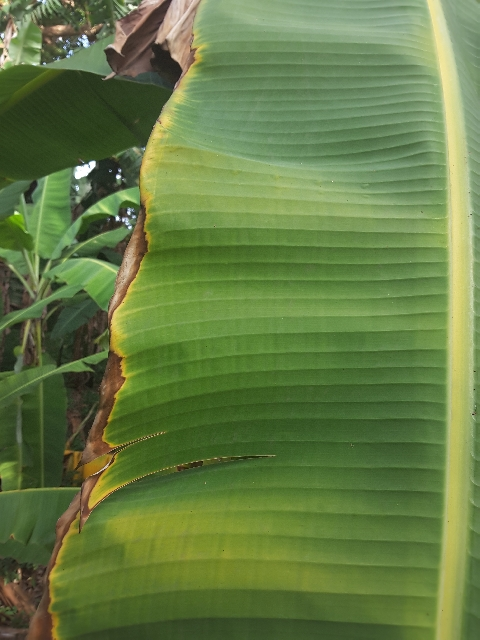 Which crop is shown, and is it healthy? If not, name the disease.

banana, fusarium wilt race 1
